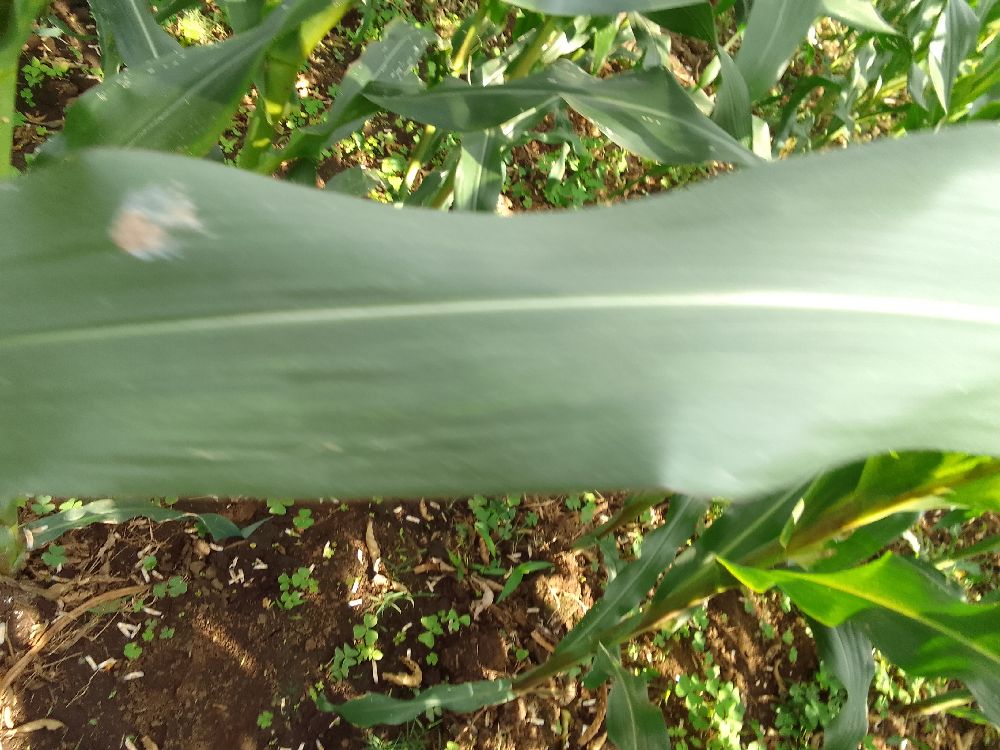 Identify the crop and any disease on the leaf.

maize, healthy
